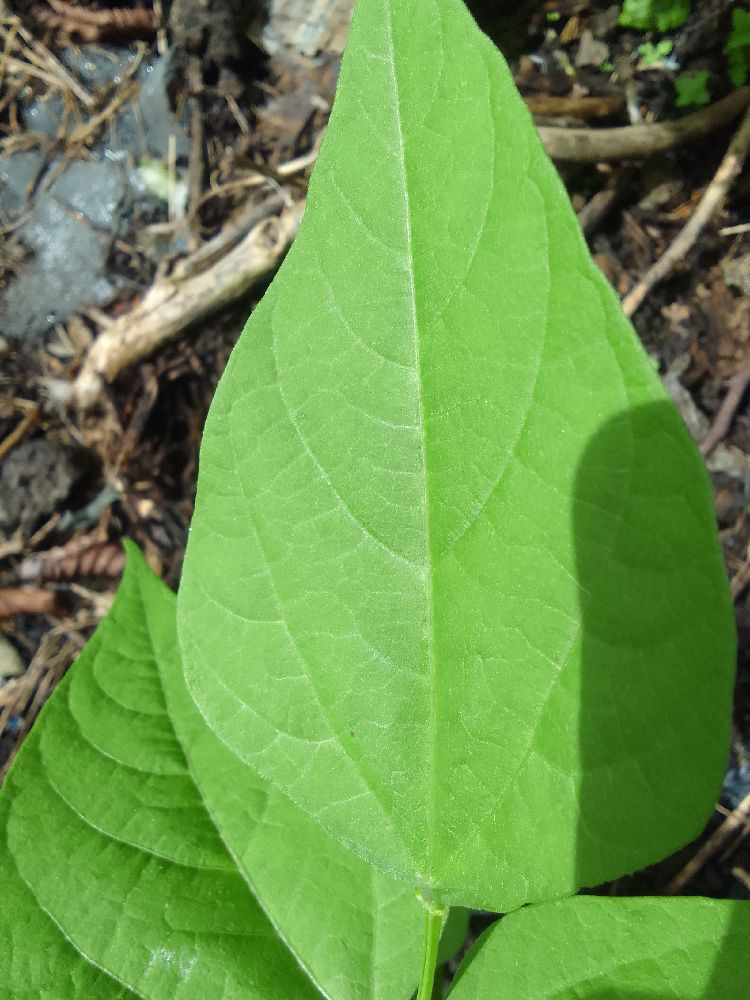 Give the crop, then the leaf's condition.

common bean, healthy
